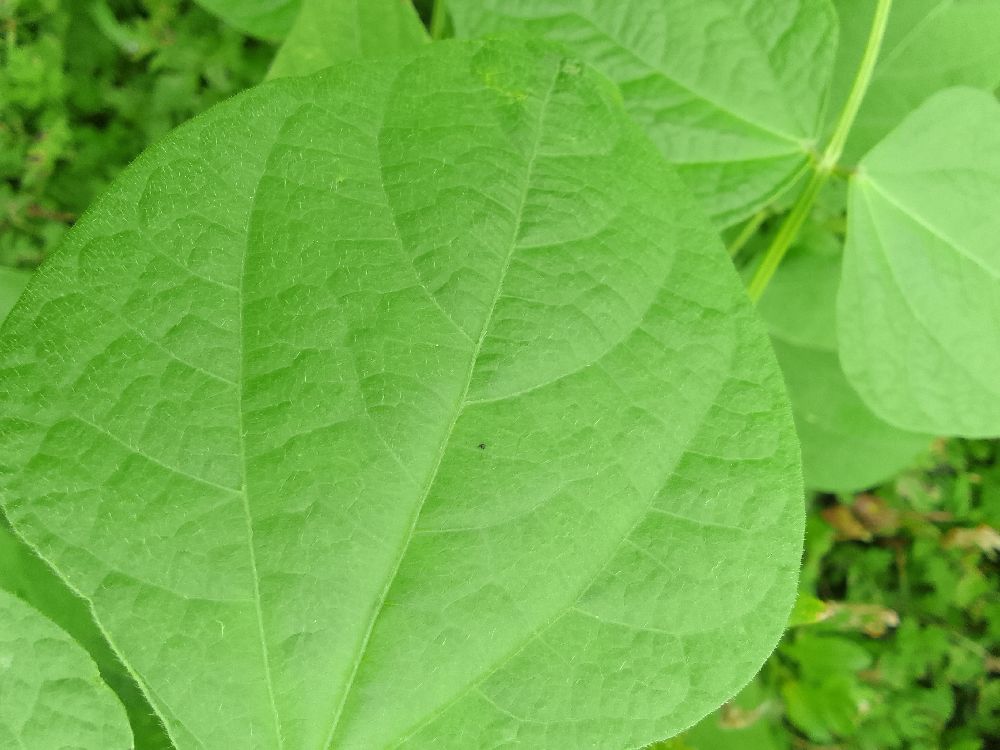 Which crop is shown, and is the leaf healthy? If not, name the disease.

common bean, healthy
